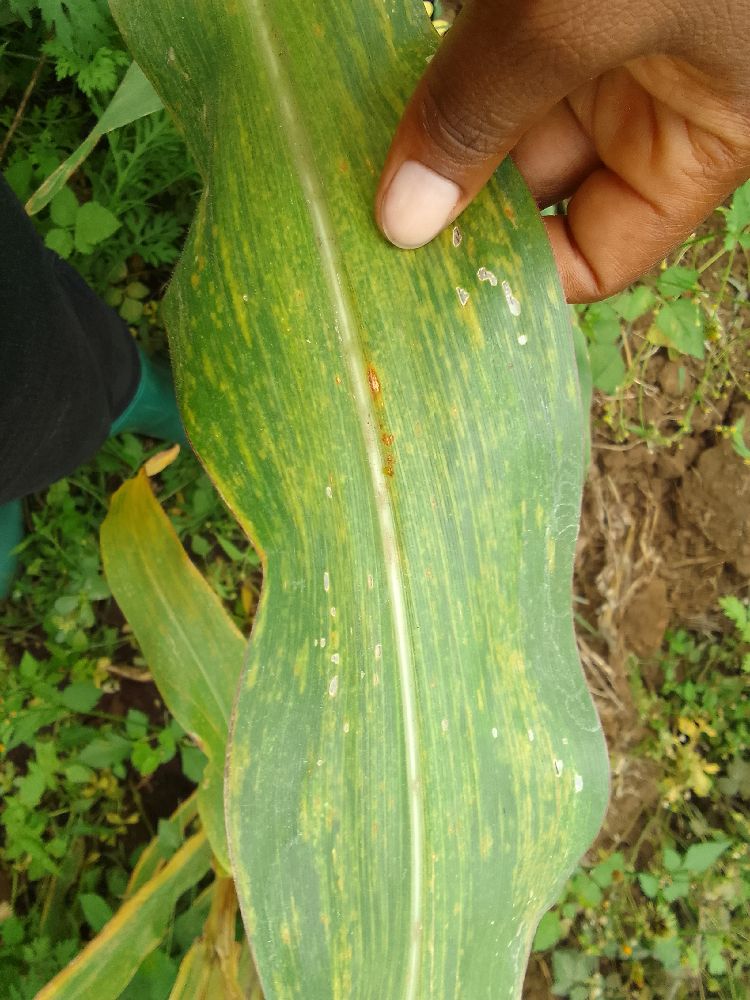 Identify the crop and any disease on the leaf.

maize, maize lethal necrosis
